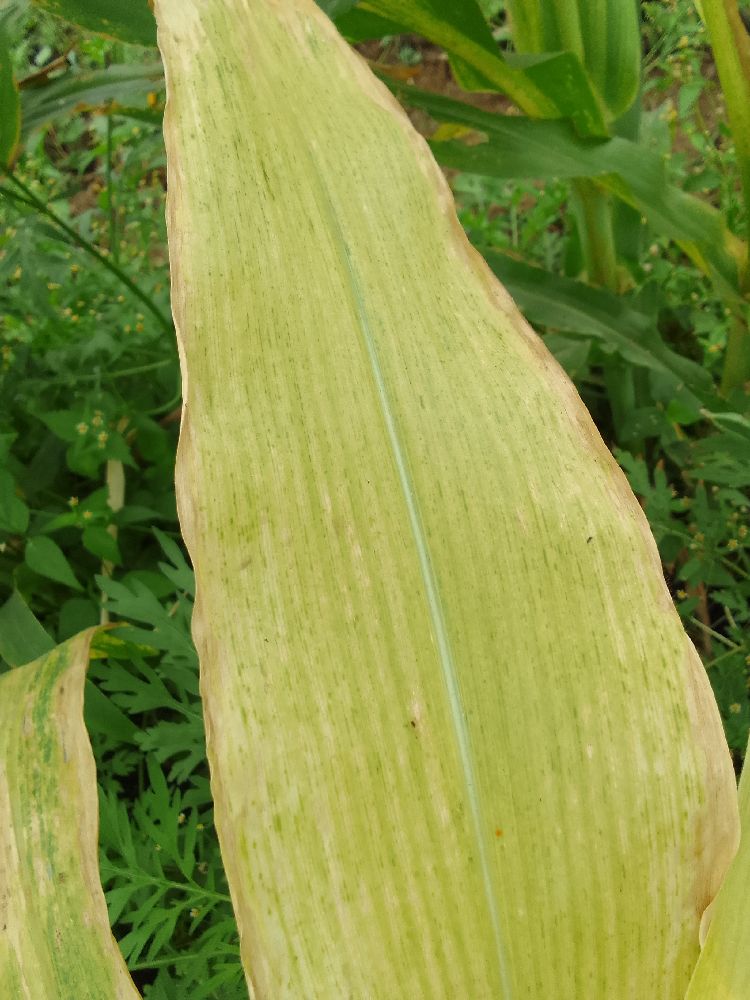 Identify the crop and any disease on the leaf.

maize, maize lethal necrosis
